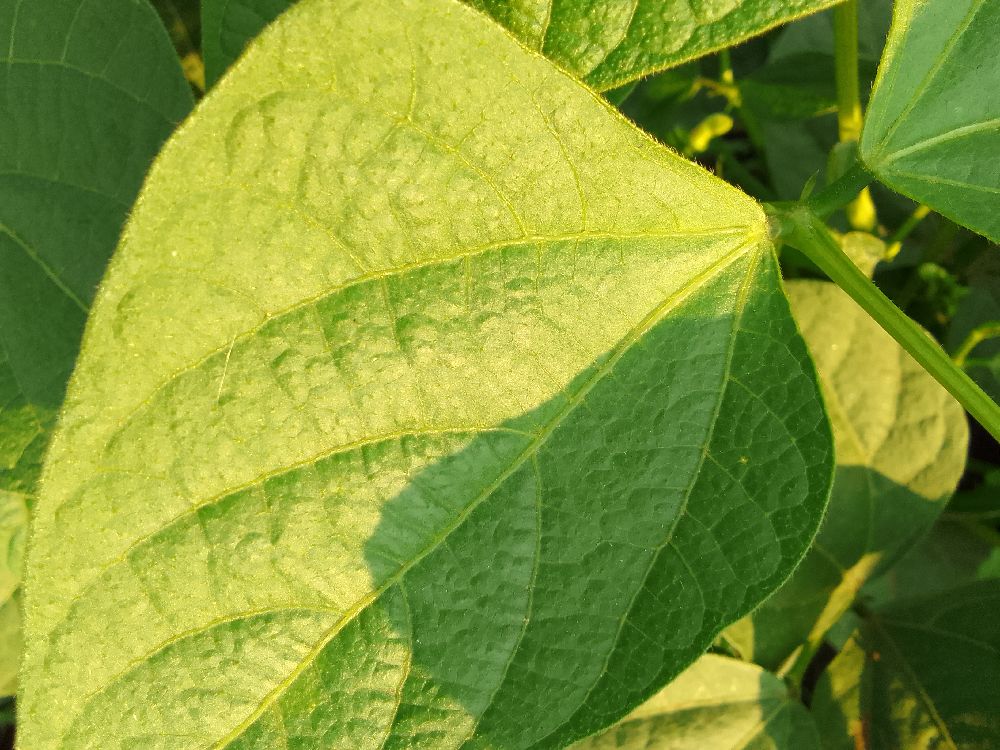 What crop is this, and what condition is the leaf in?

common bean, healthy
